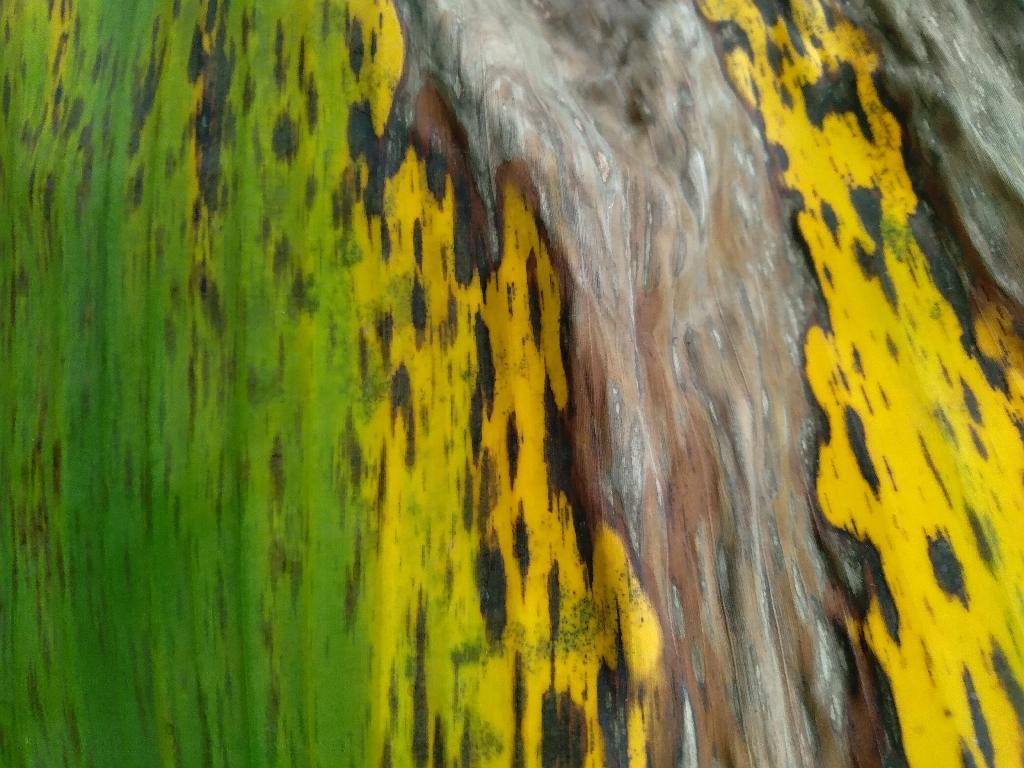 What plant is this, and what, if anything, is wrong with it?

banana, black sigatoka
